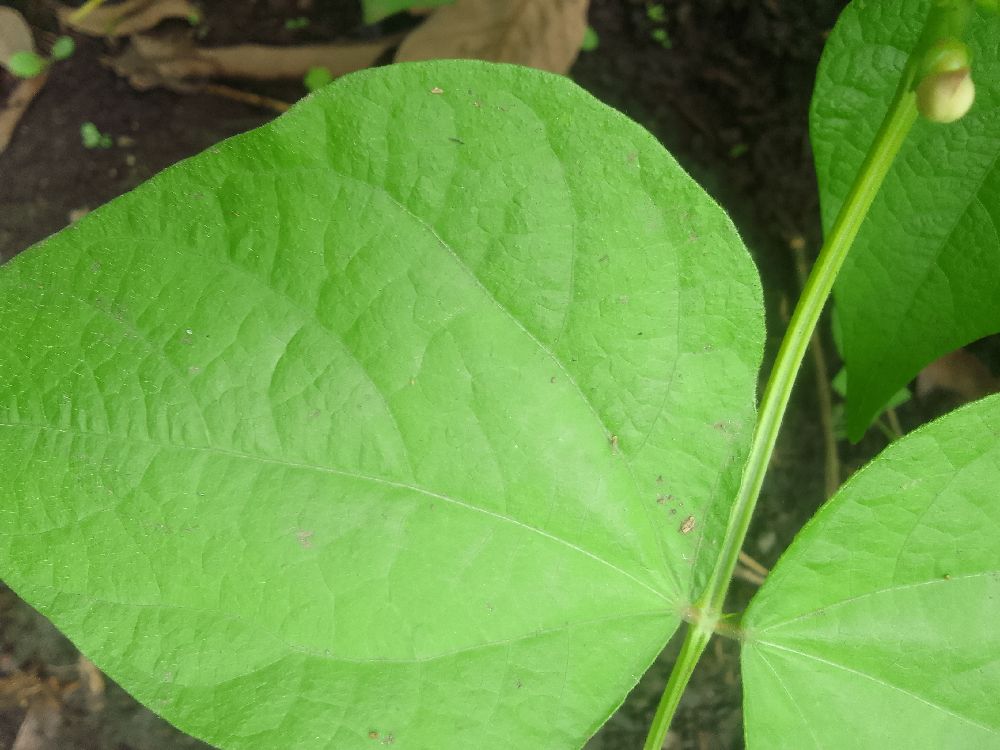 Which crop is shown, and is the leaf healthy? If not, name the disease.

common bean, healthy
